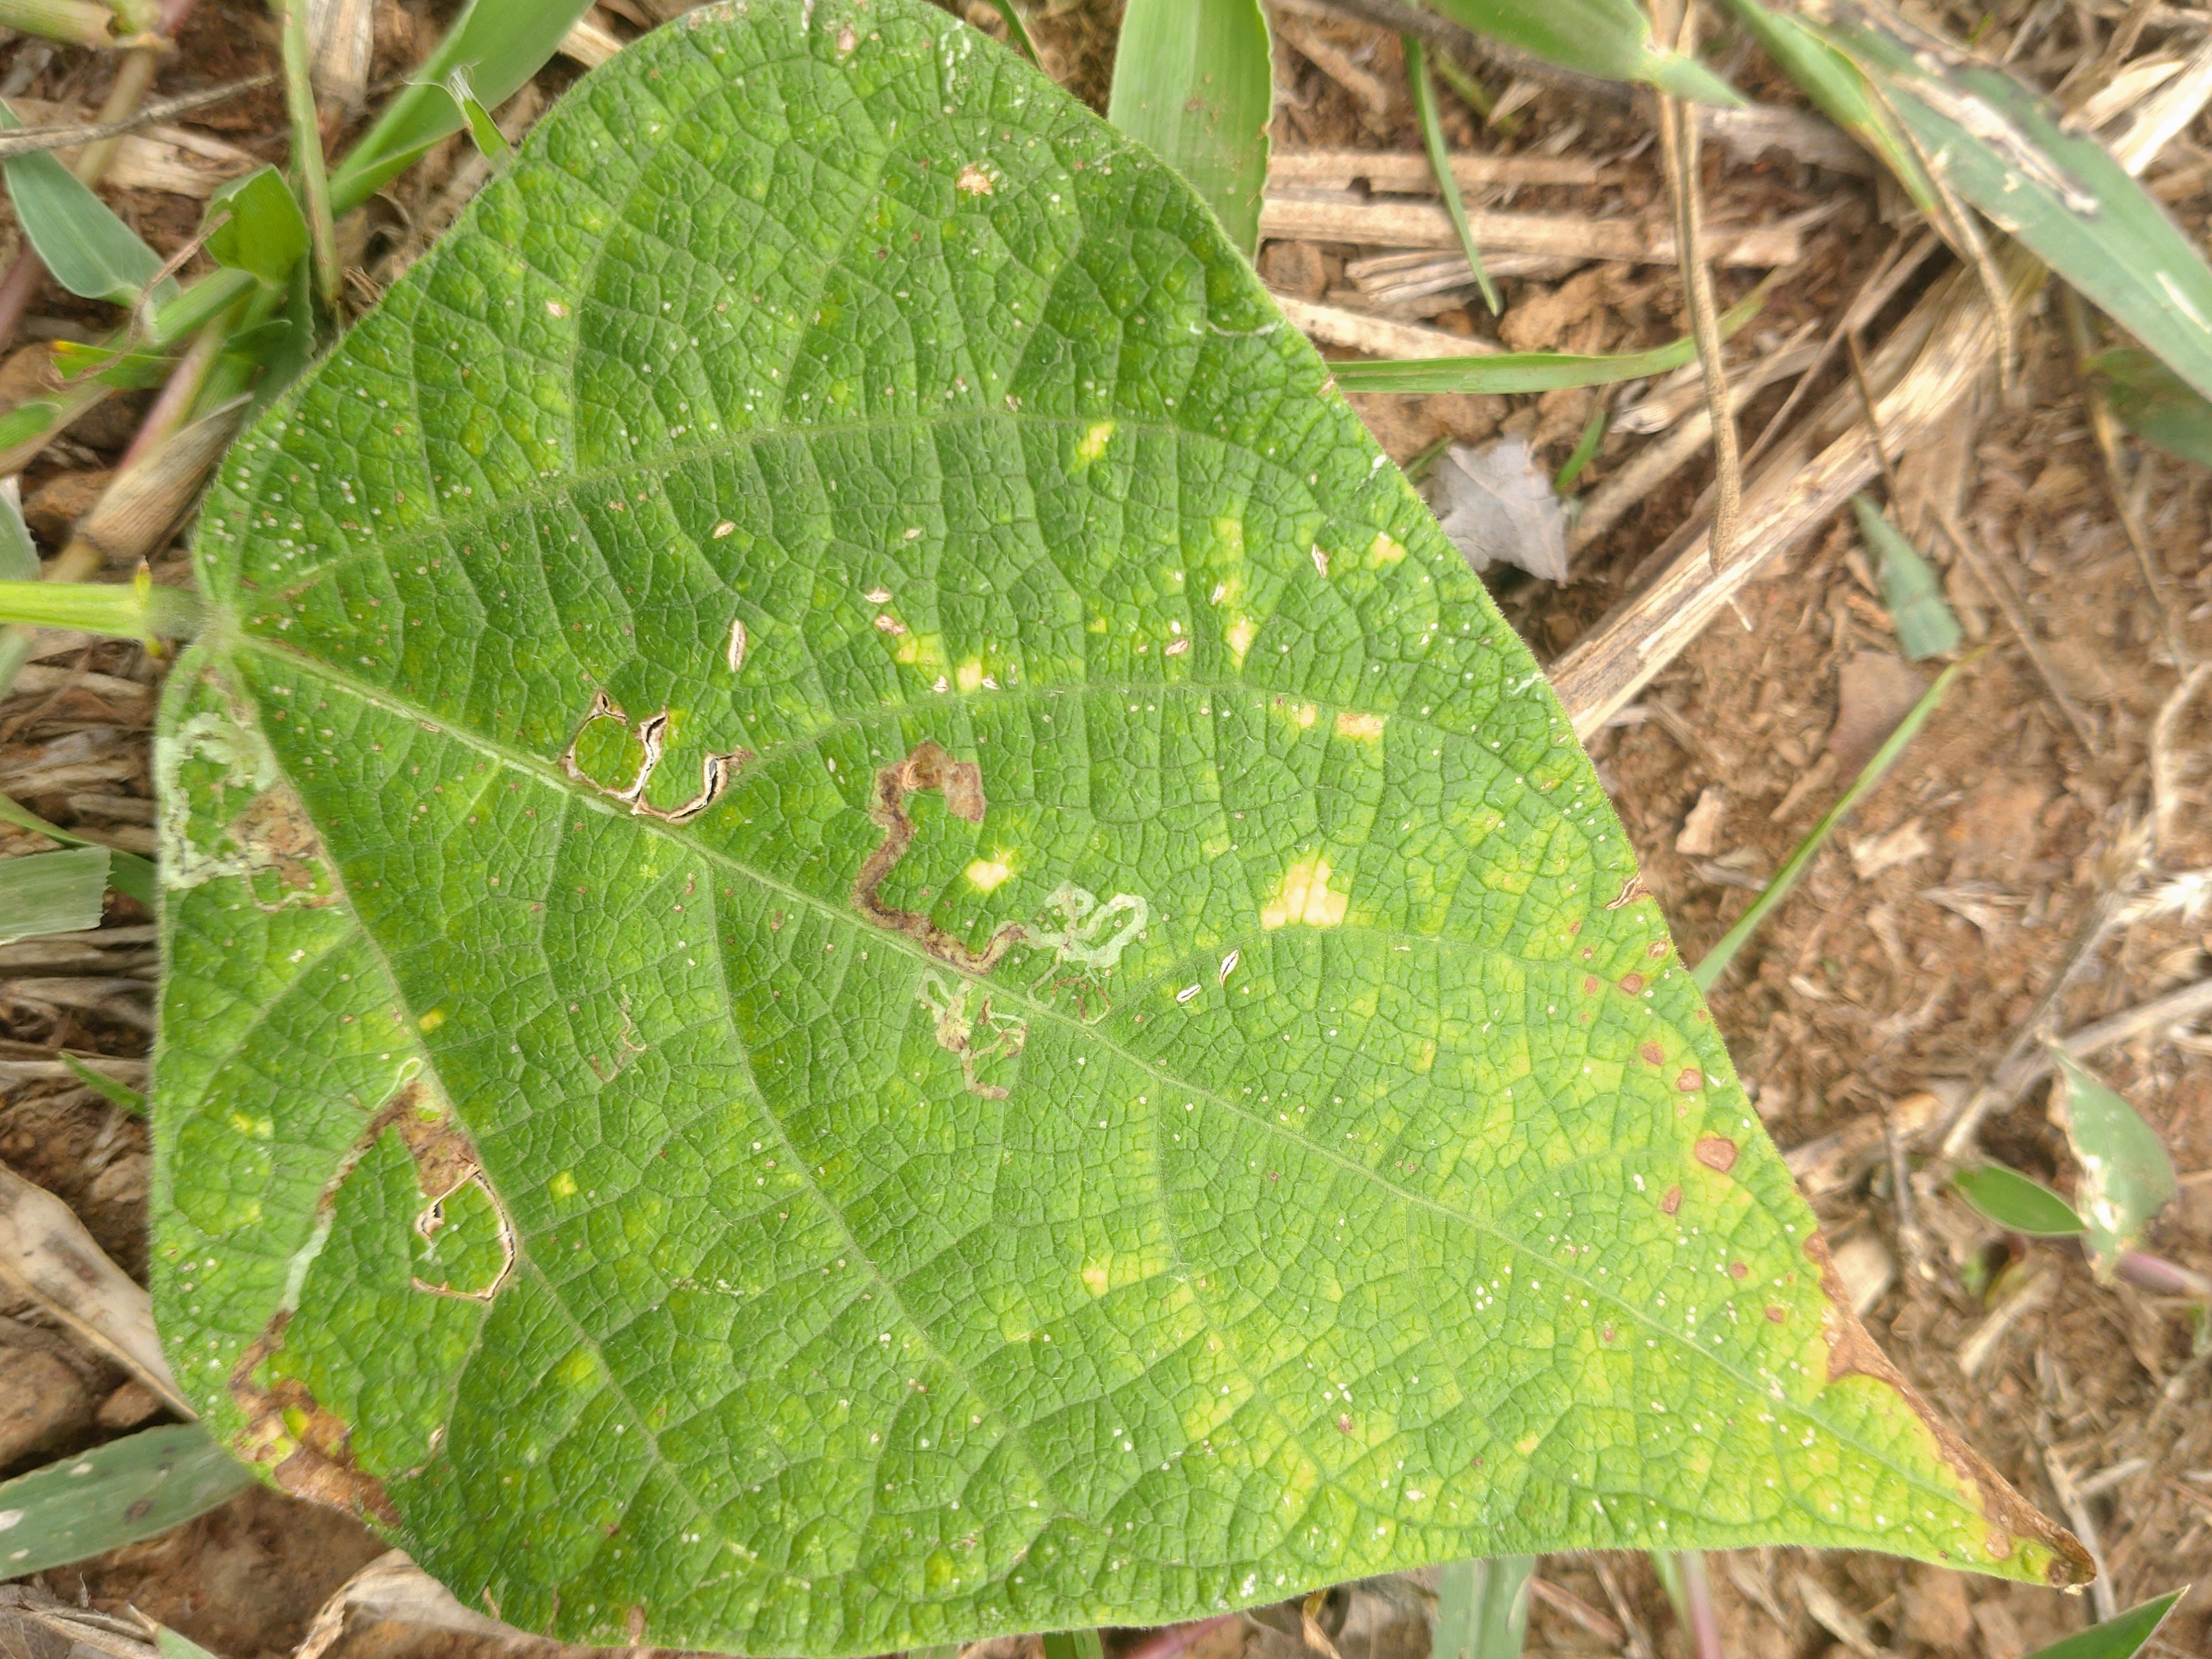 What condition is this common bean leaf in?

anthracnose
